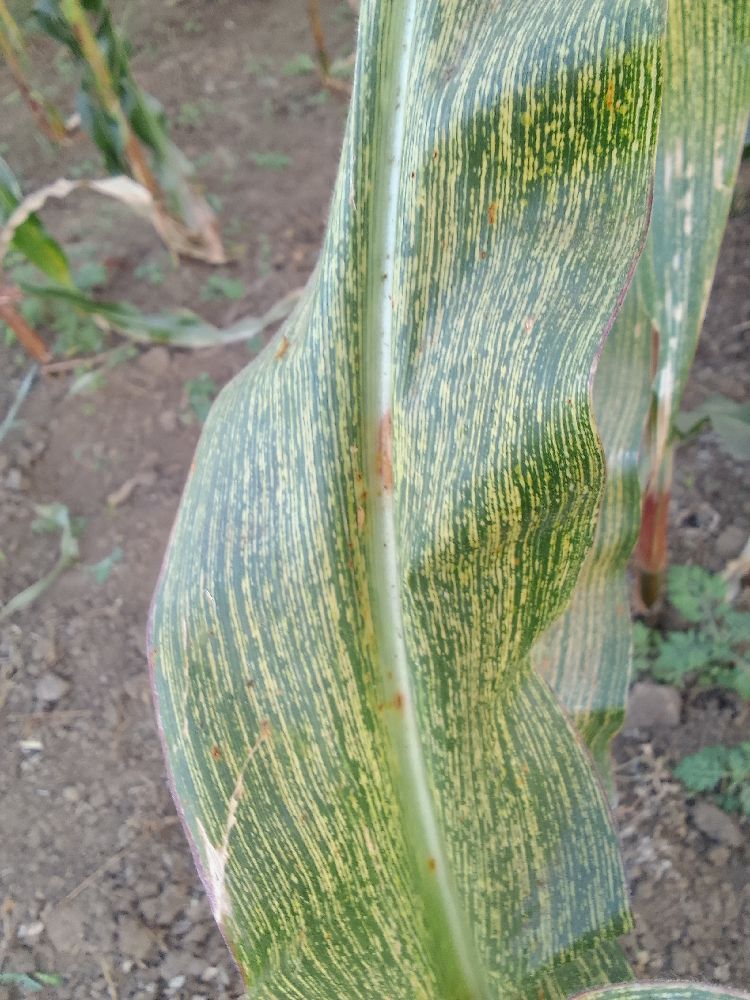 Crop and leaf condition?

maize, maize streak virus
